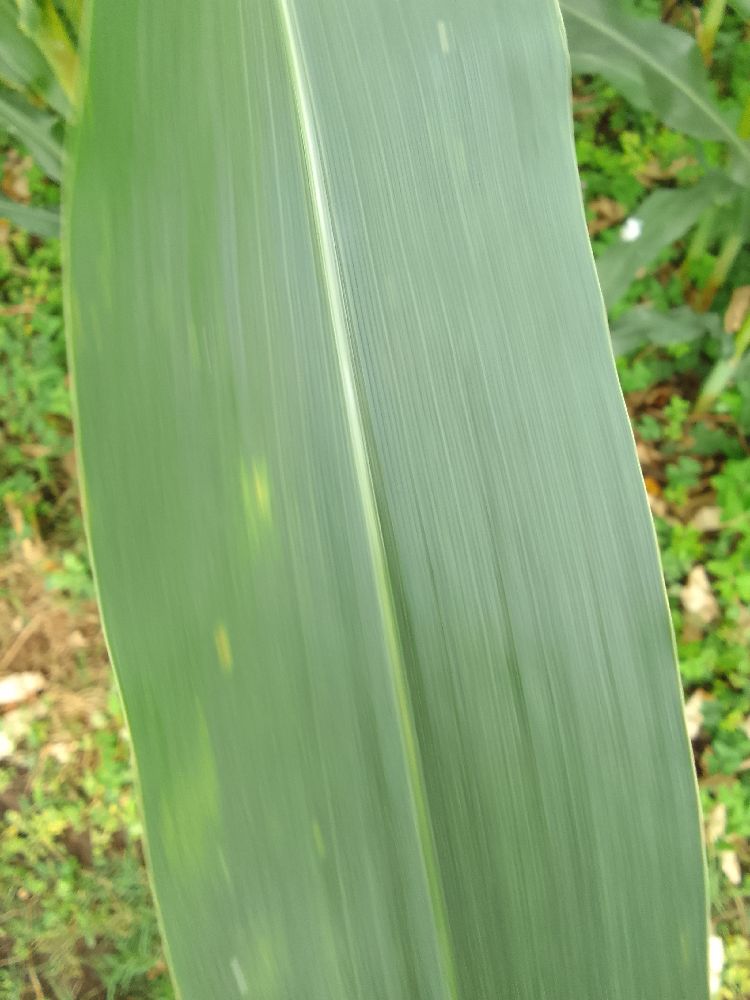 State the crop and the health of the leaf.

maize, healthy
